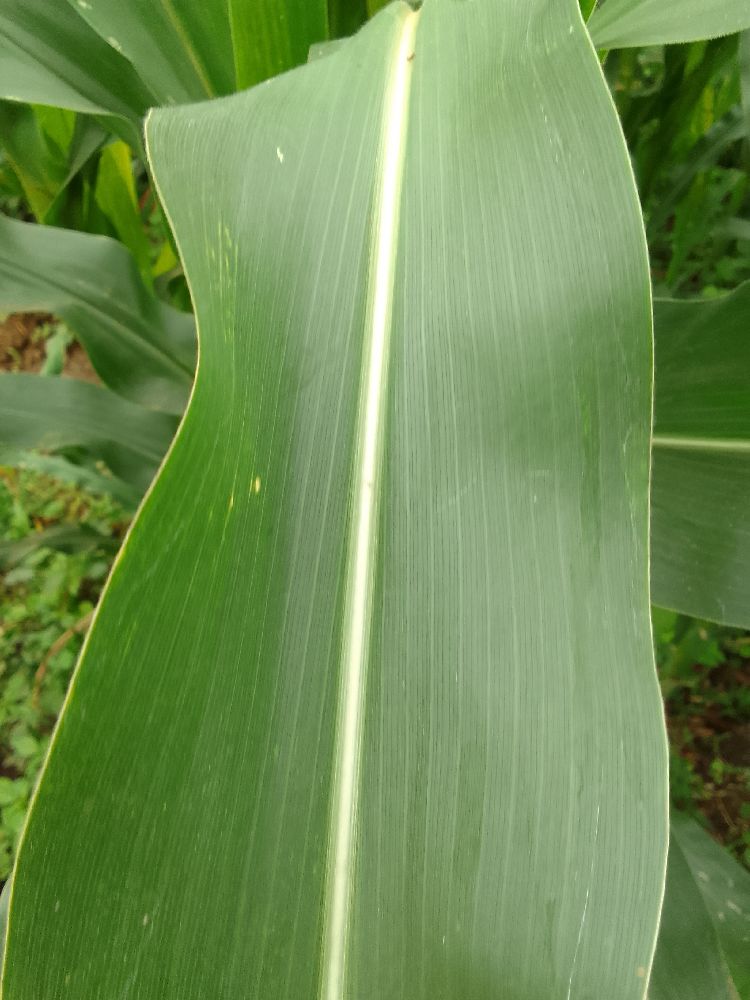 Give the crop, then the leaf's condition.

maize, healthy
